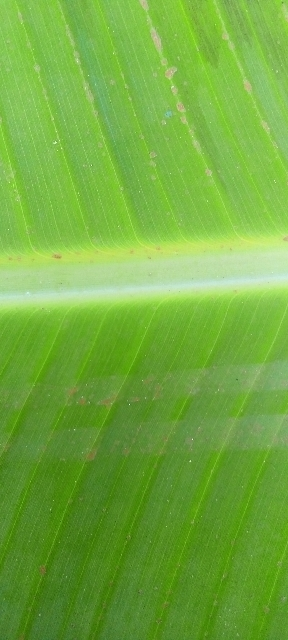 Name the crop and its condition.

banana, healthy
